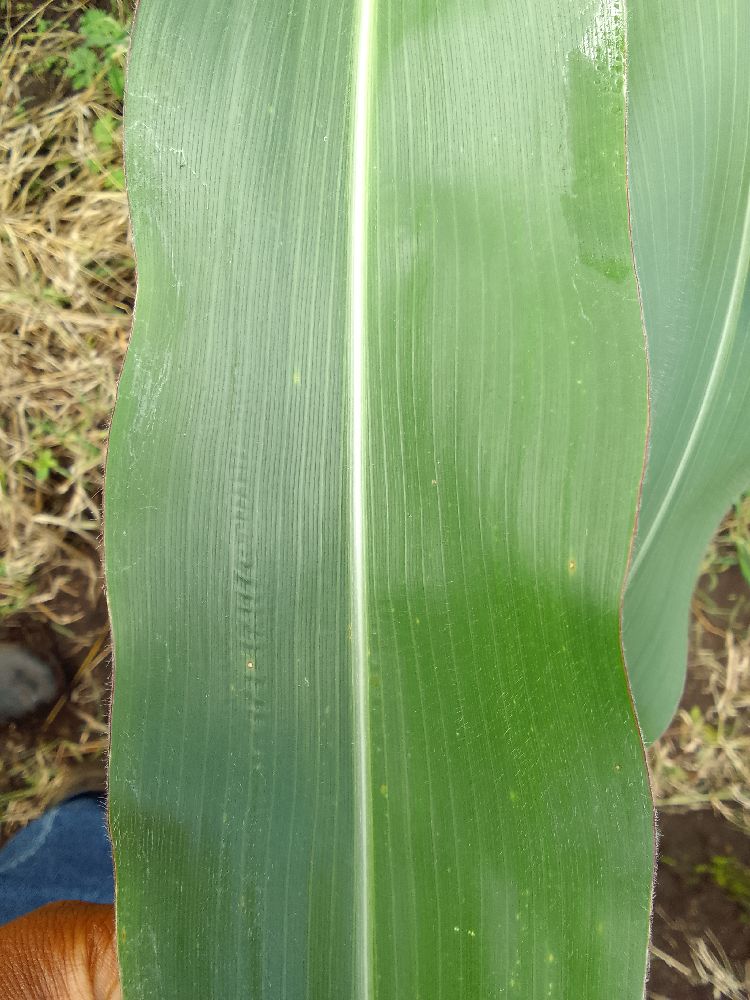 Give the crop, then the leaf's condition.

maize, healthy
